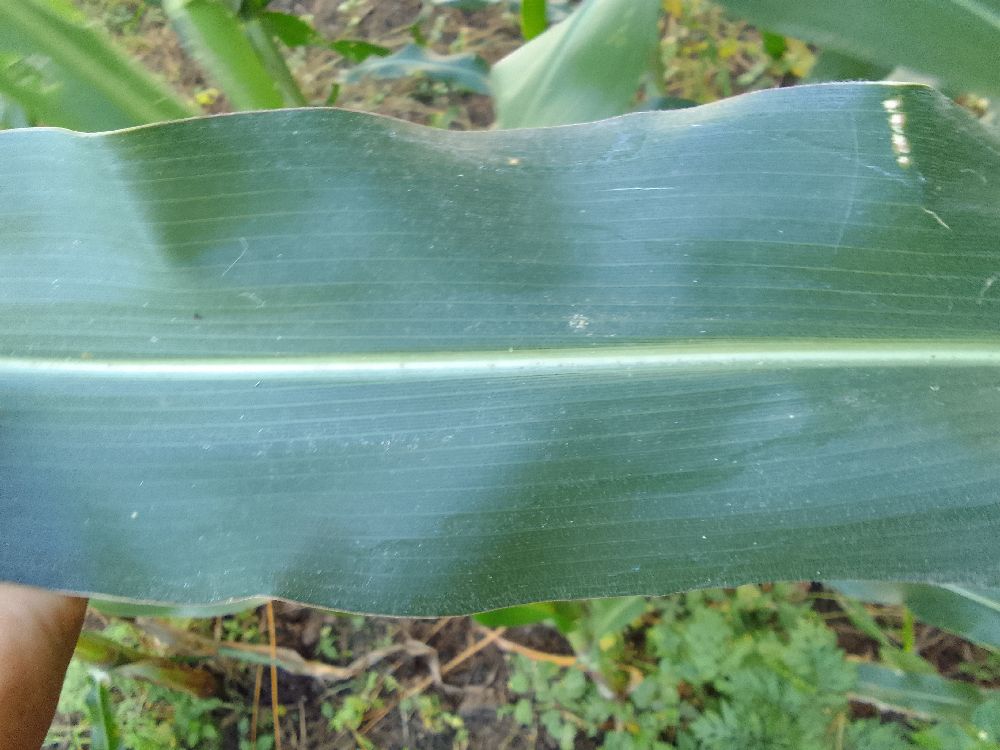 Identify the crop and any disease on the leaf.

maize, healthy
